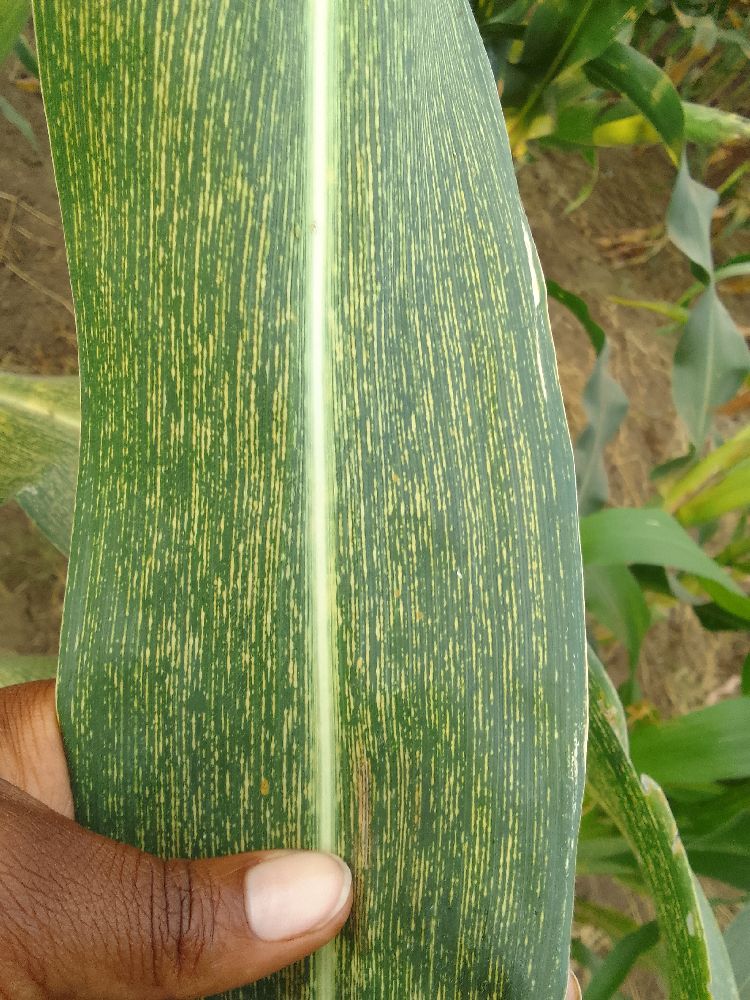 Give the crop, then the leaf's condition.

maize, maize streak virus
